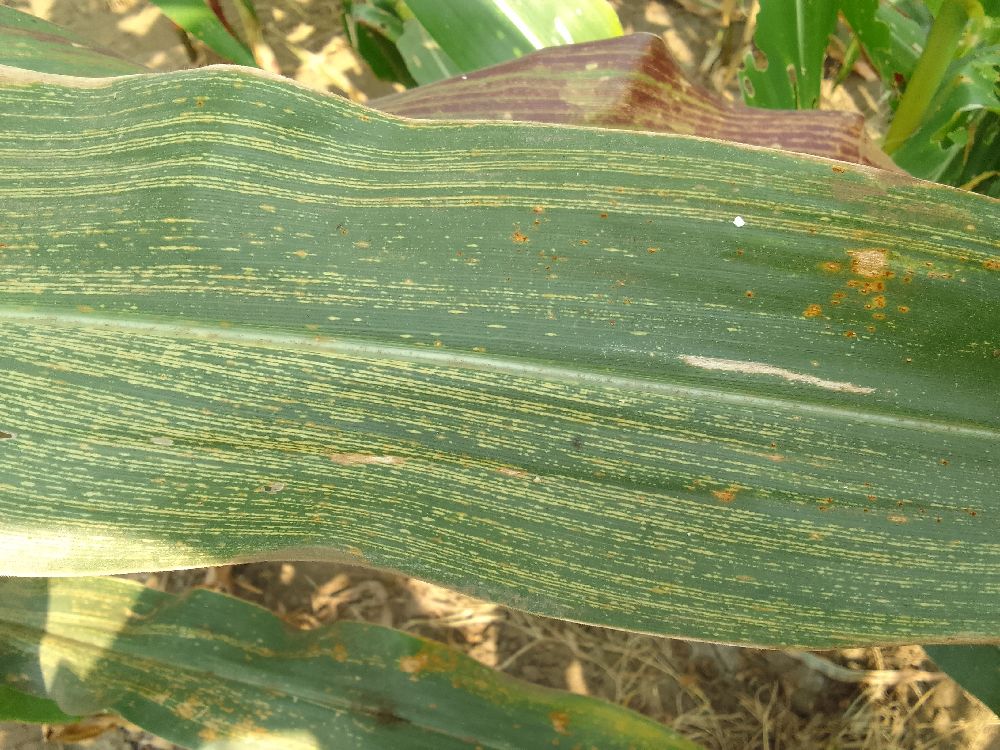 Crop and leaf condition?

maize, maize streak virus
